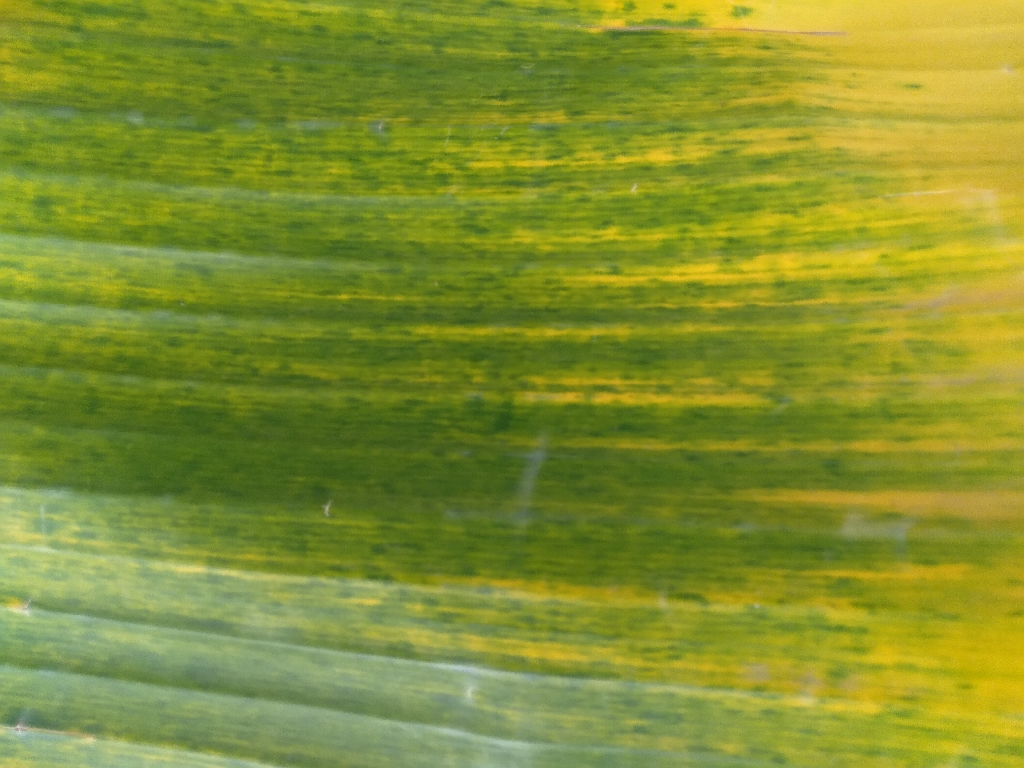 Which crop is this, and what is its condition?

banana, fusarium wilt race 1
